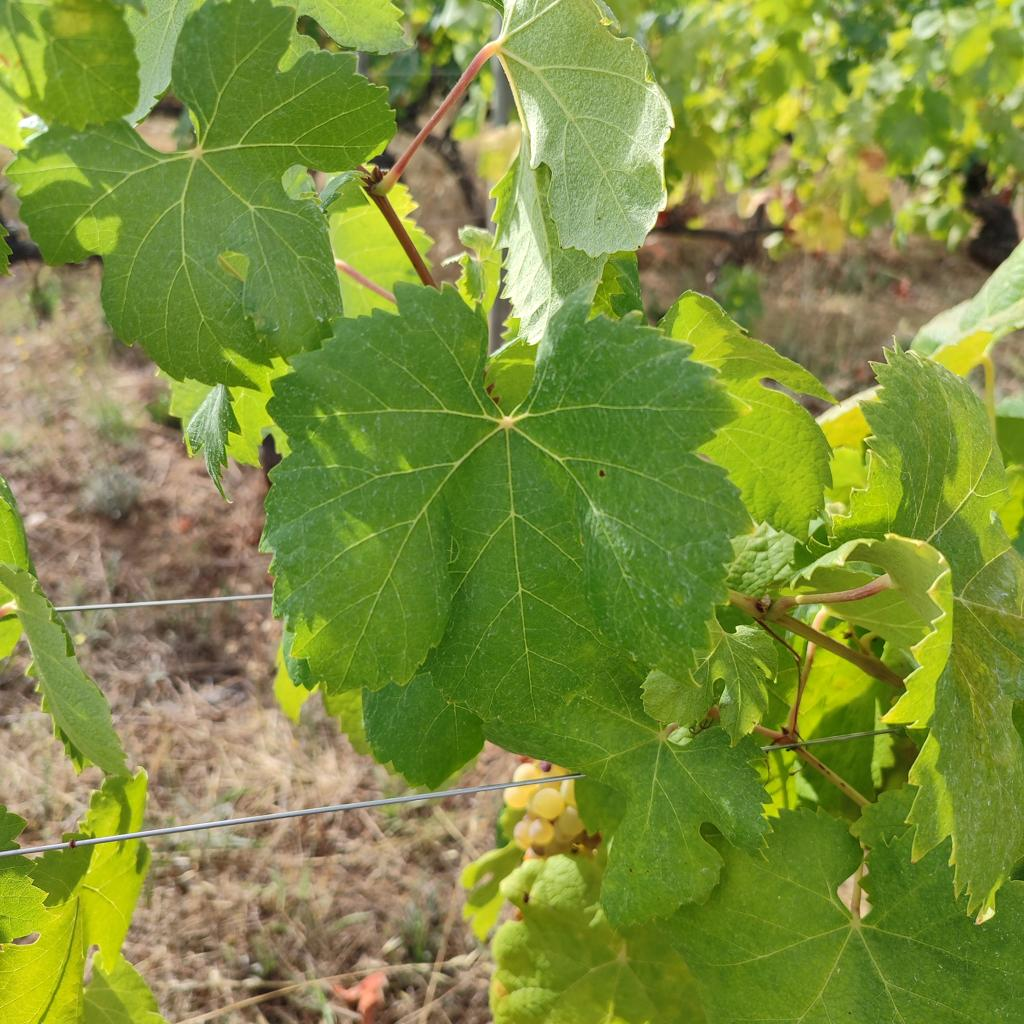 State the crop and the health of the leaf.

grapevine, healthy
